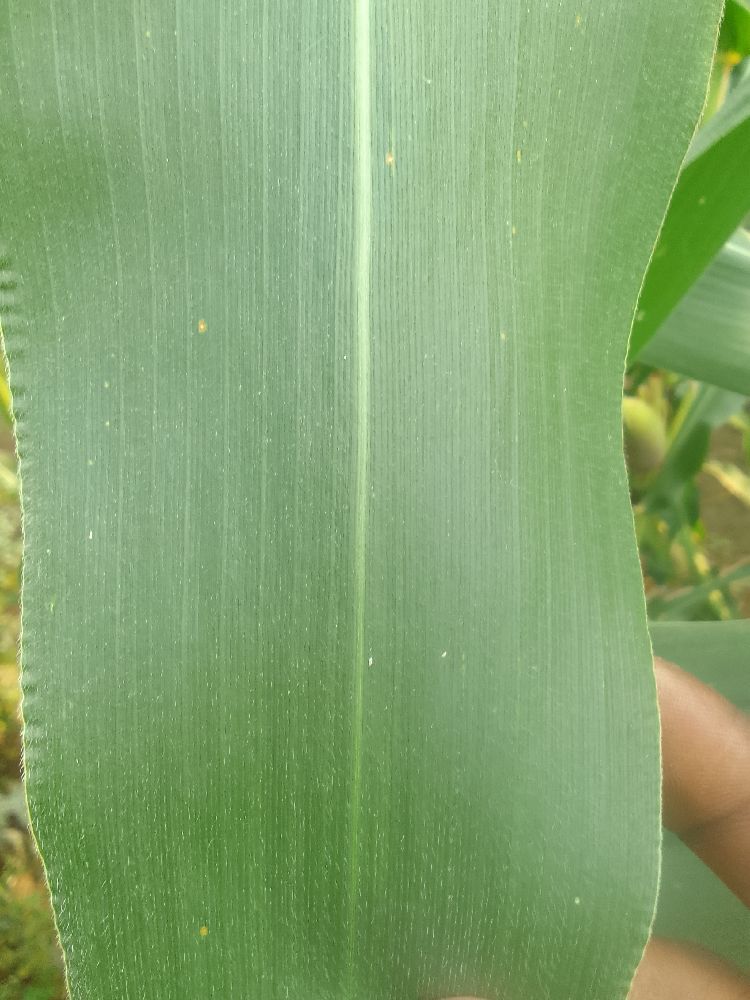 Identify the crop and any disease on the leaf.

maize, healthy
